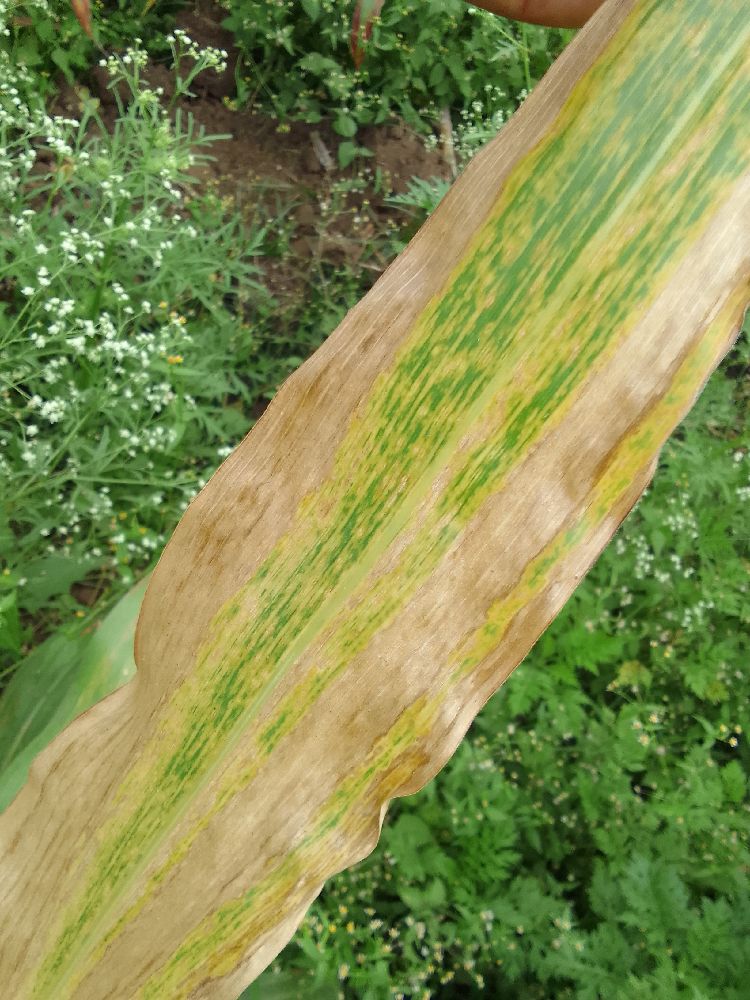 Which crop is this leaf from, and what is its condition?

maize, maize lethal necrosis
